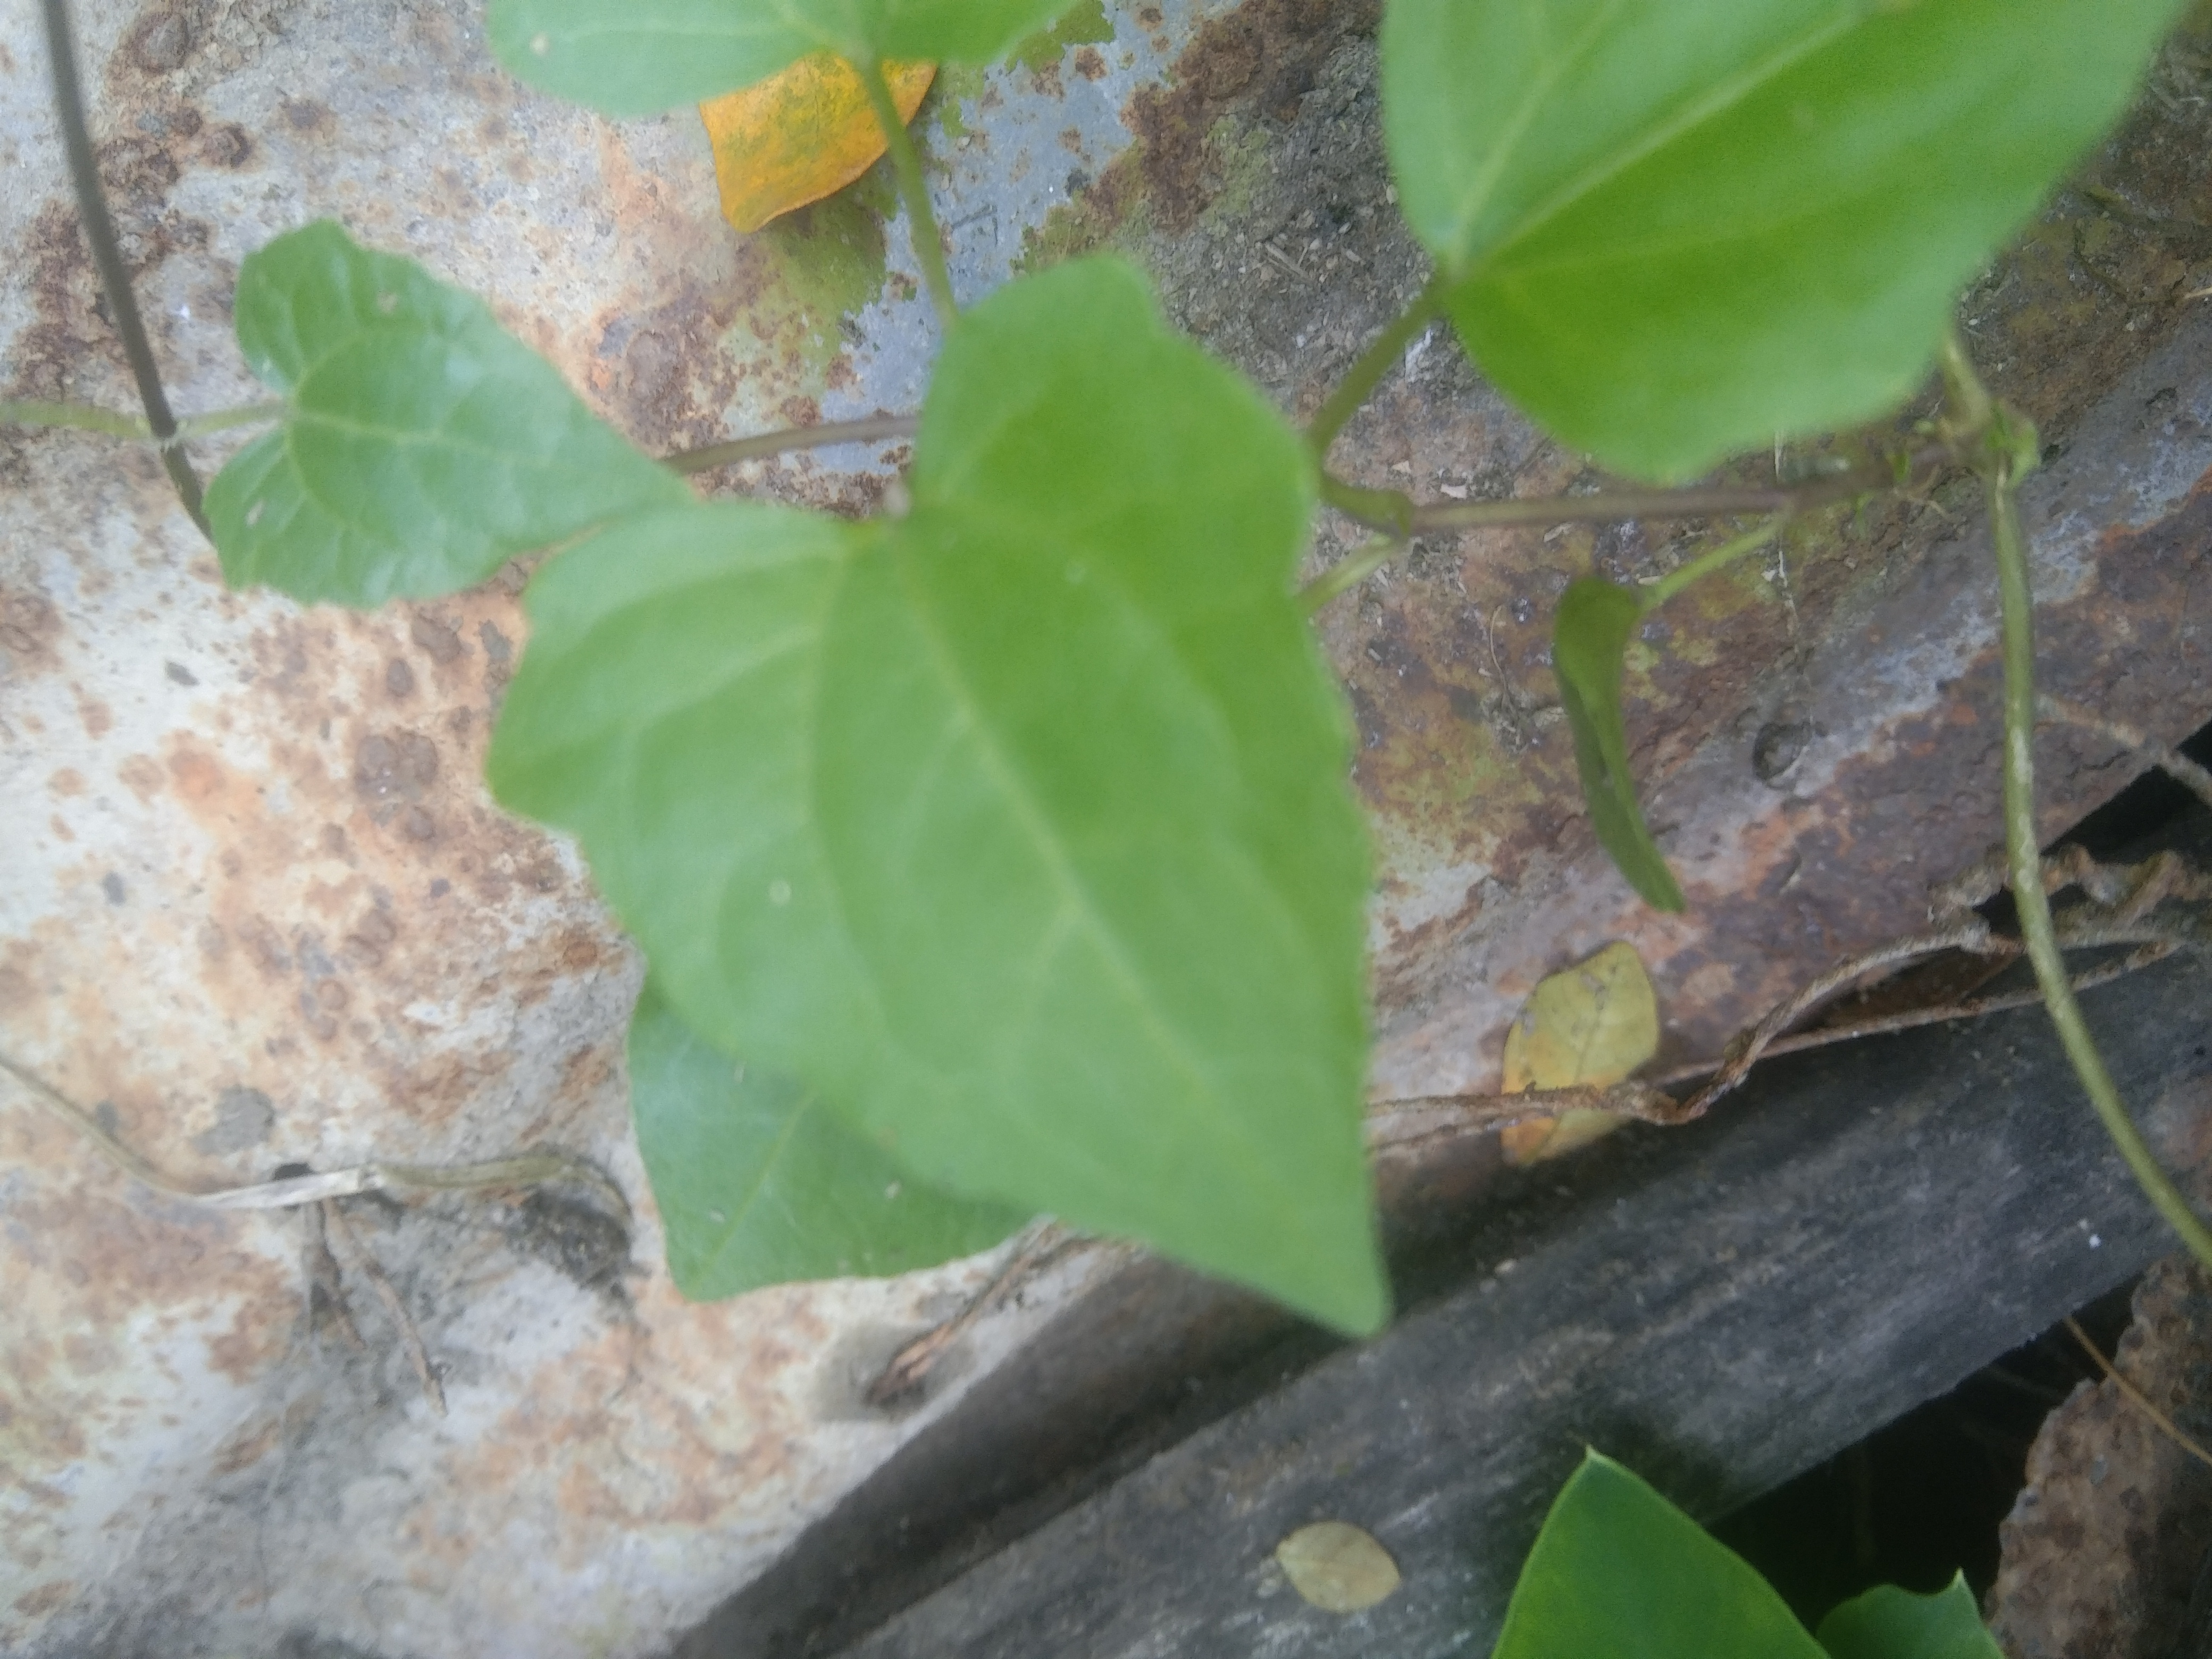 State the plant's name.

bitter vine
